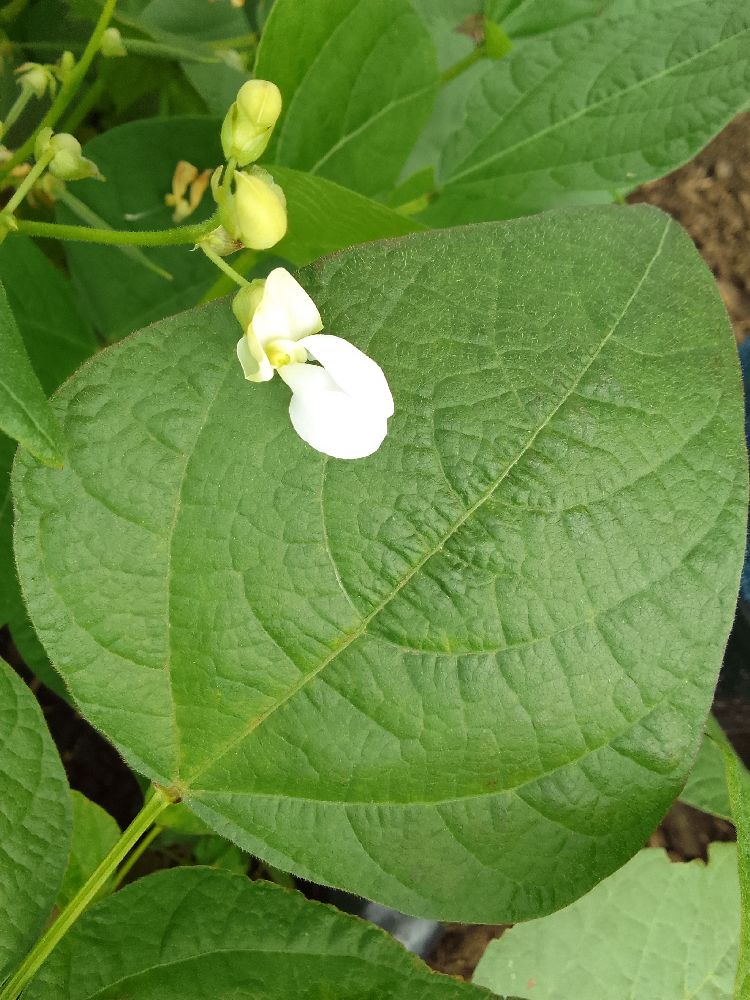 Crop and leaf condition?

common bean, healthy
